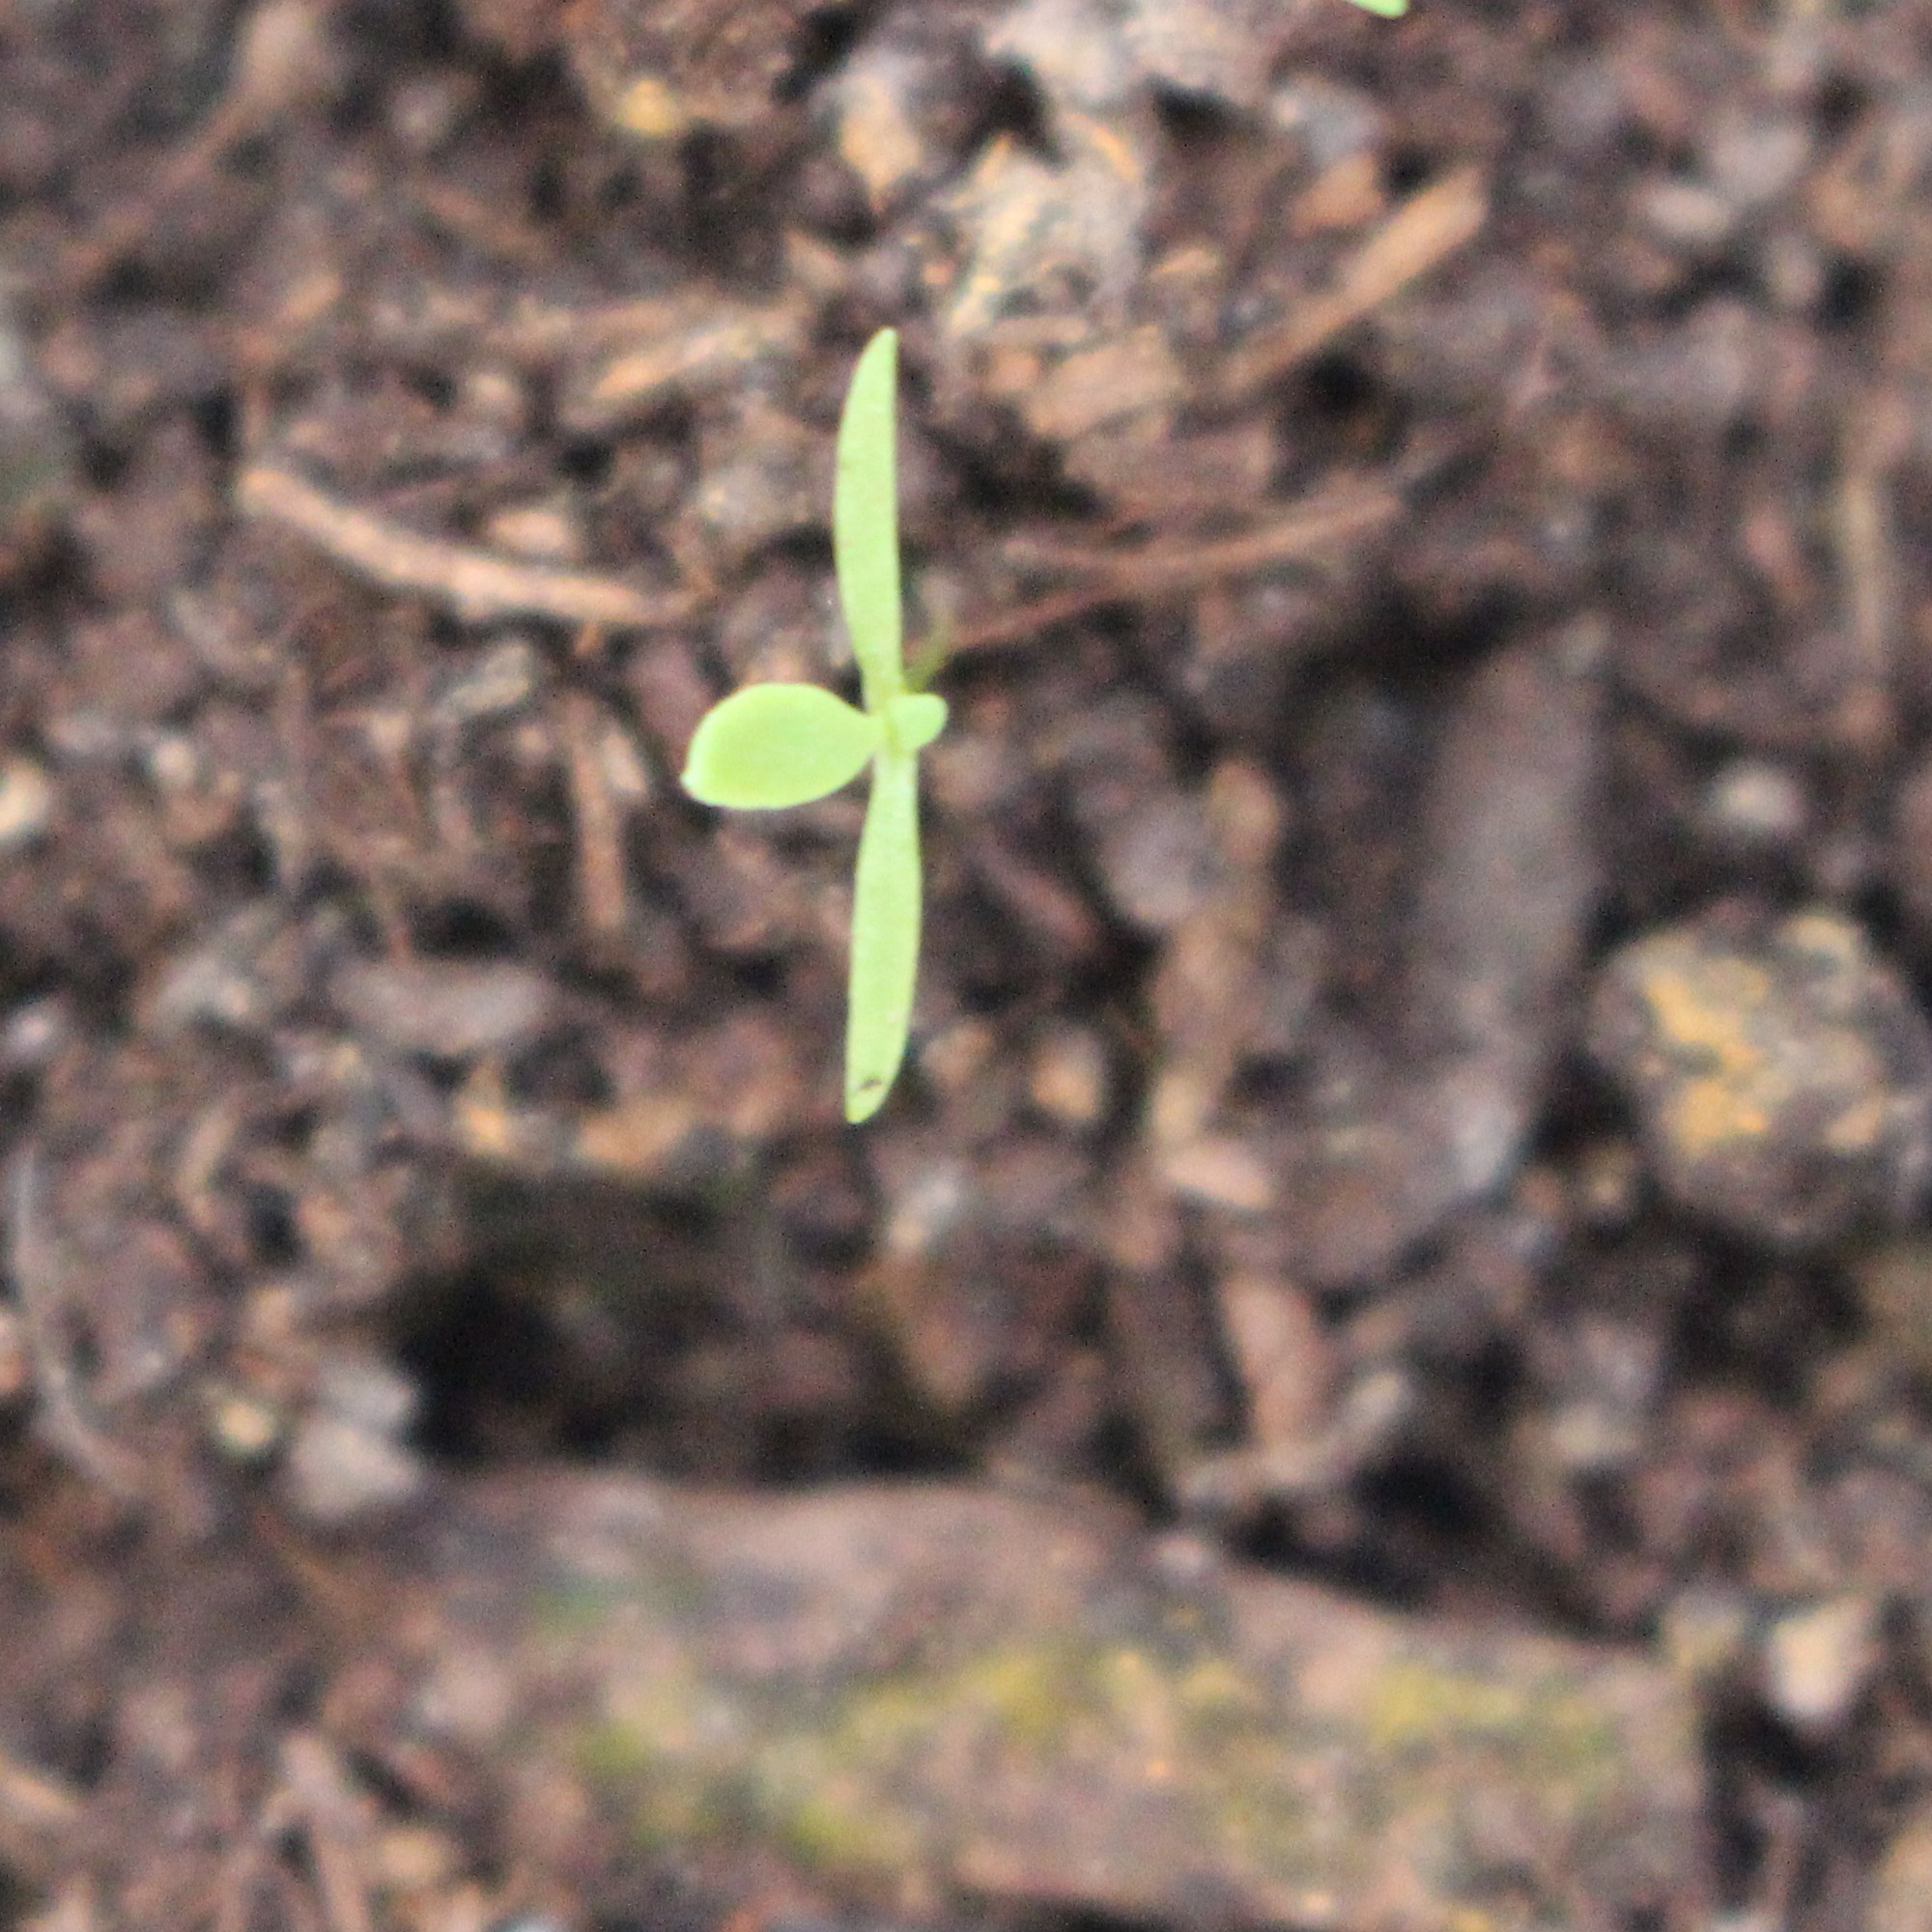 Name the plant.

Papaver rhoeas
